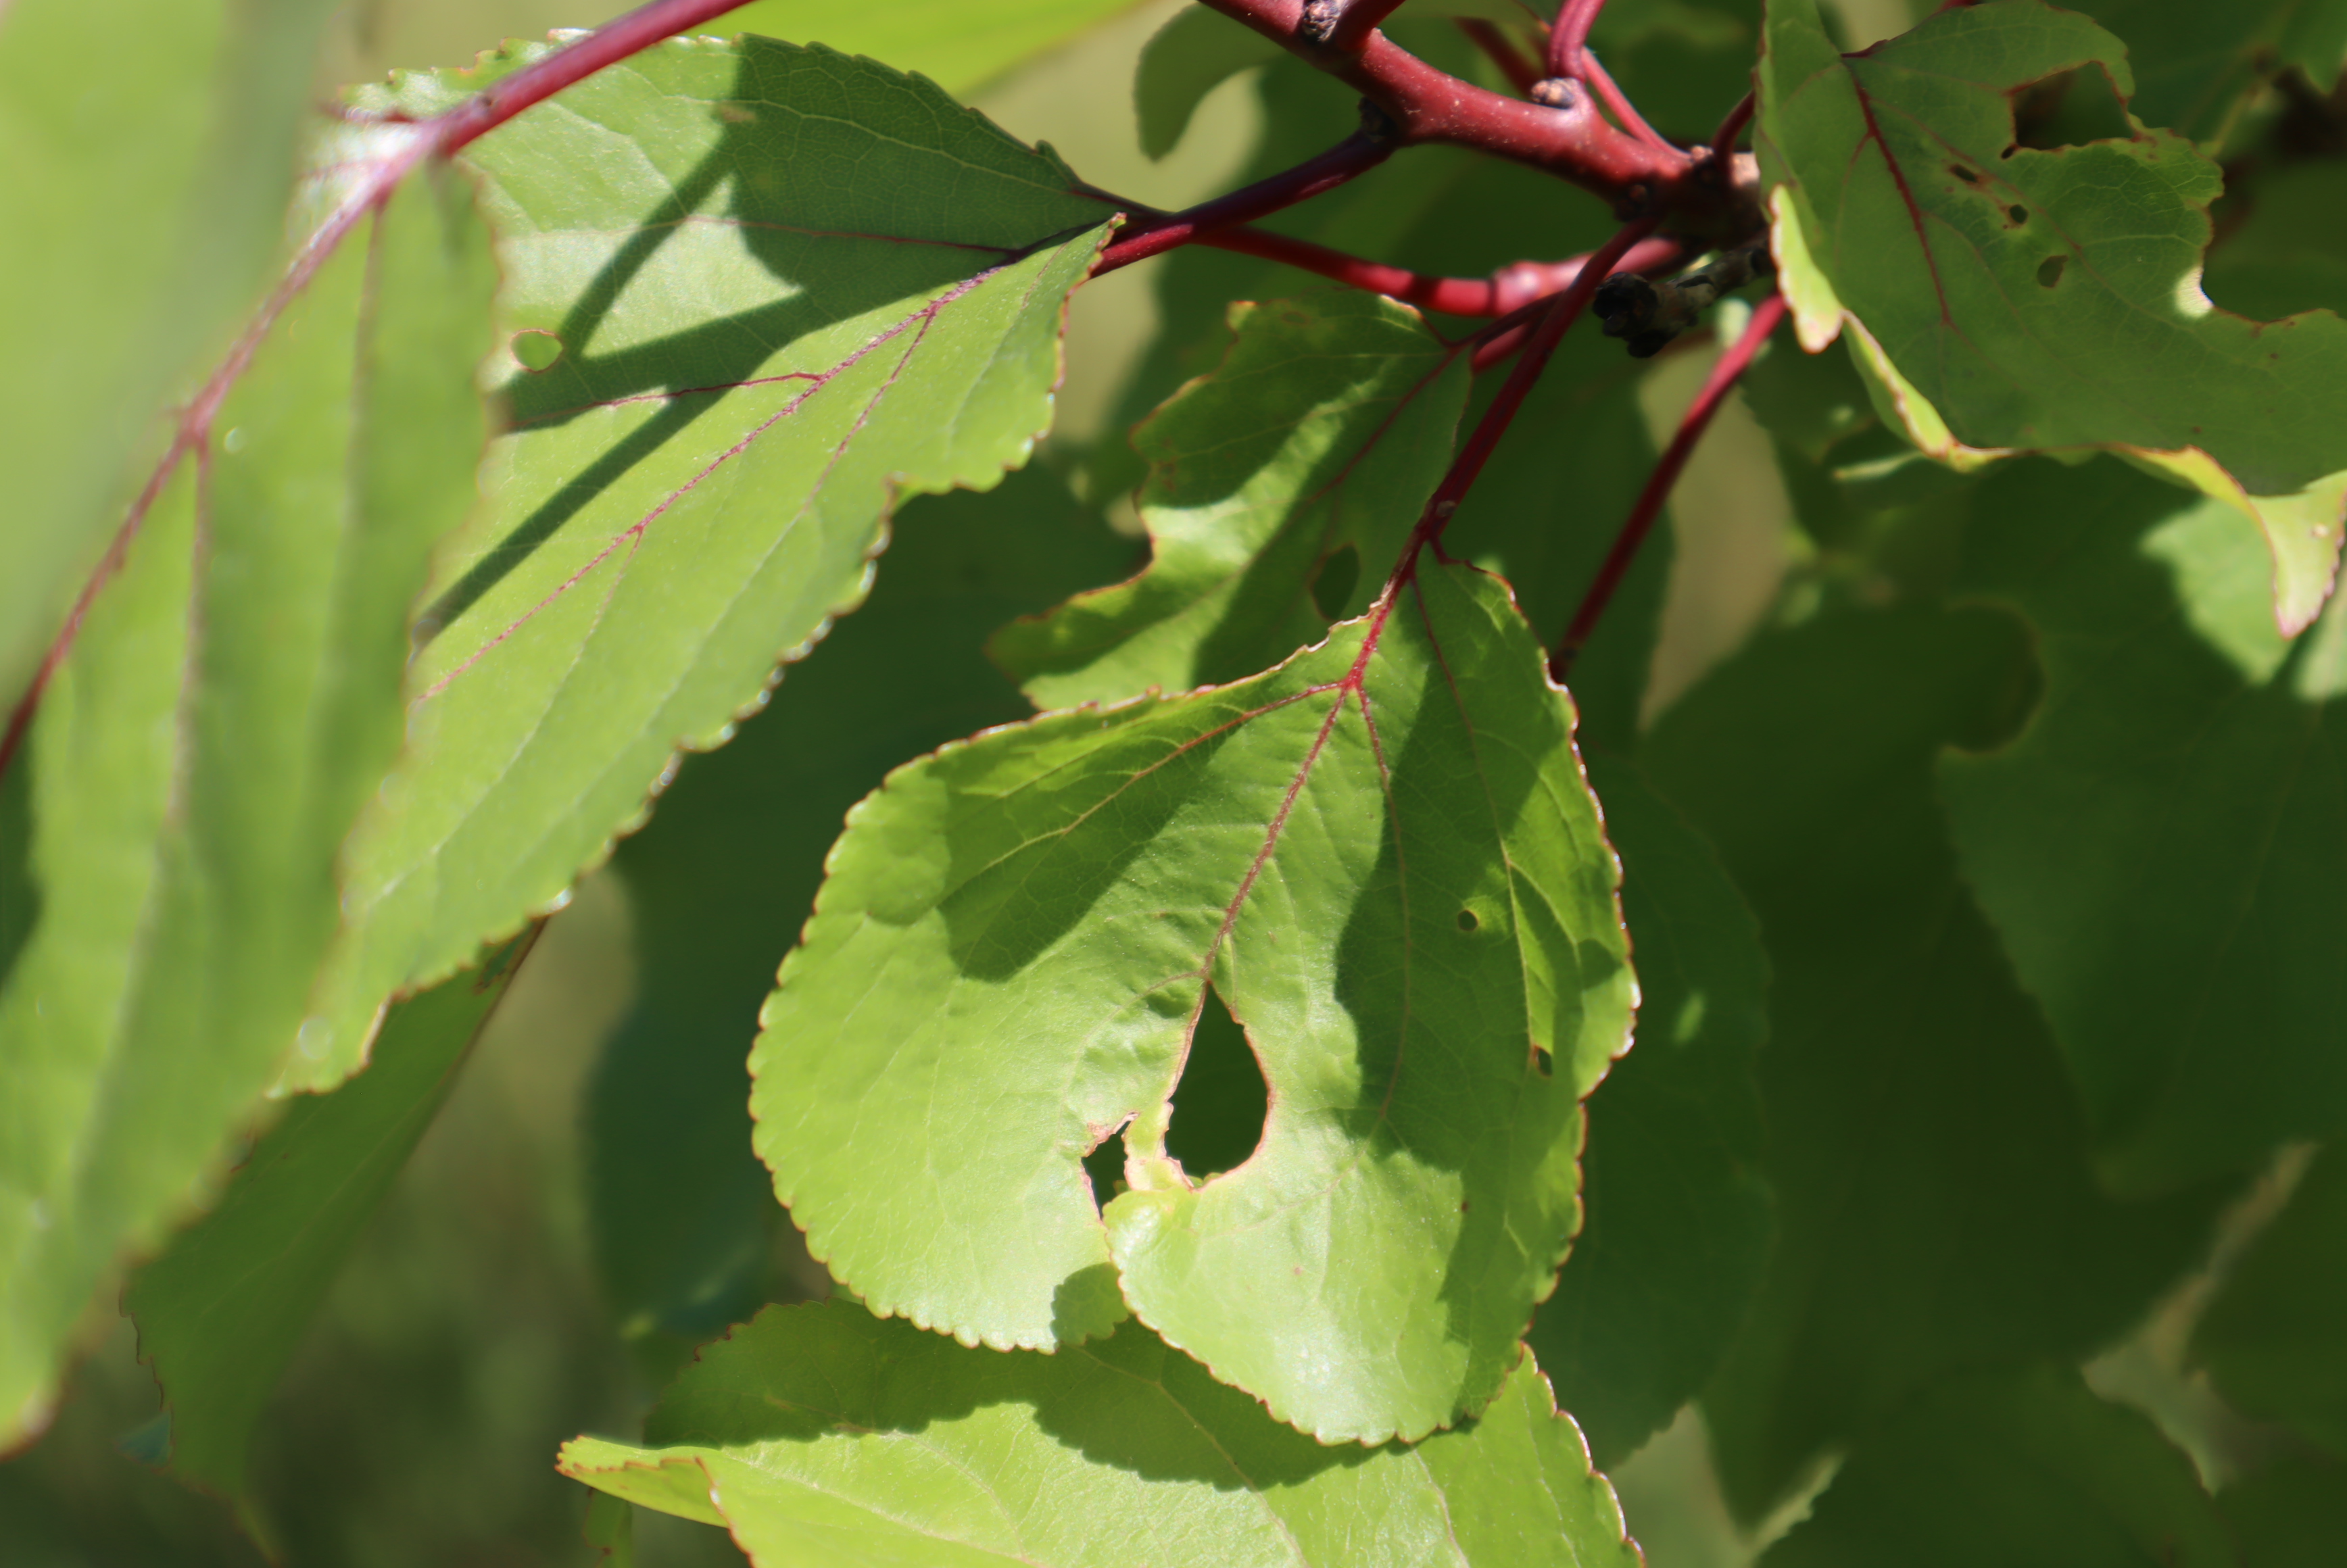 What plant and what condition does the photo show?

apricot, phytophagous, shot hole disease
